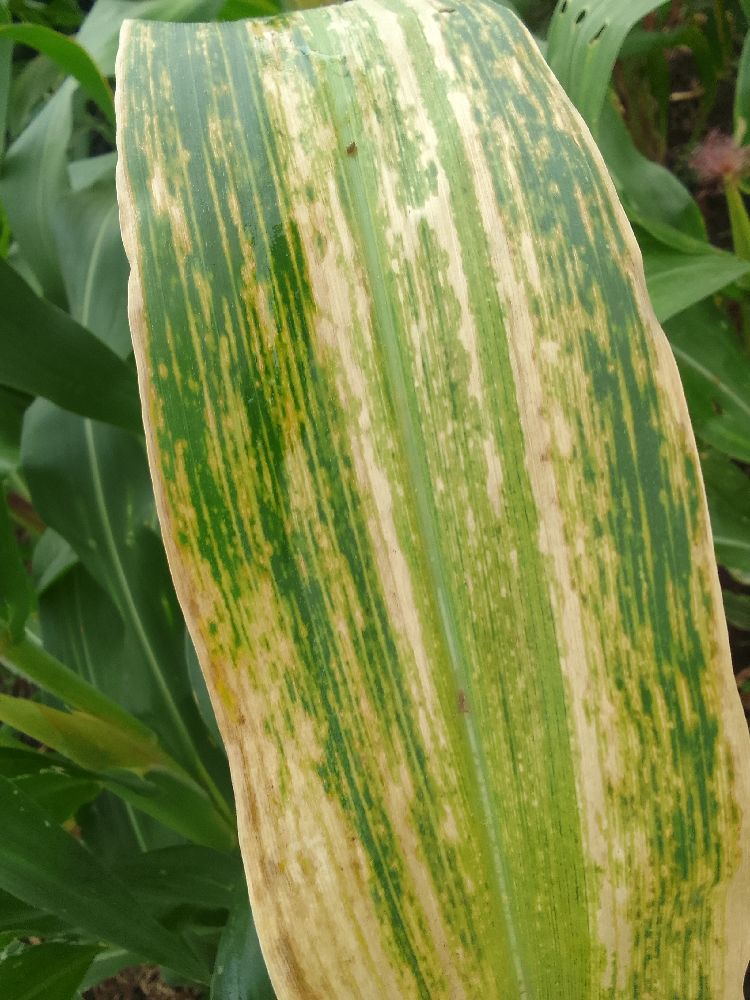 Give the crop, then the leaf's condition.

maize, maize lethal necrosis
